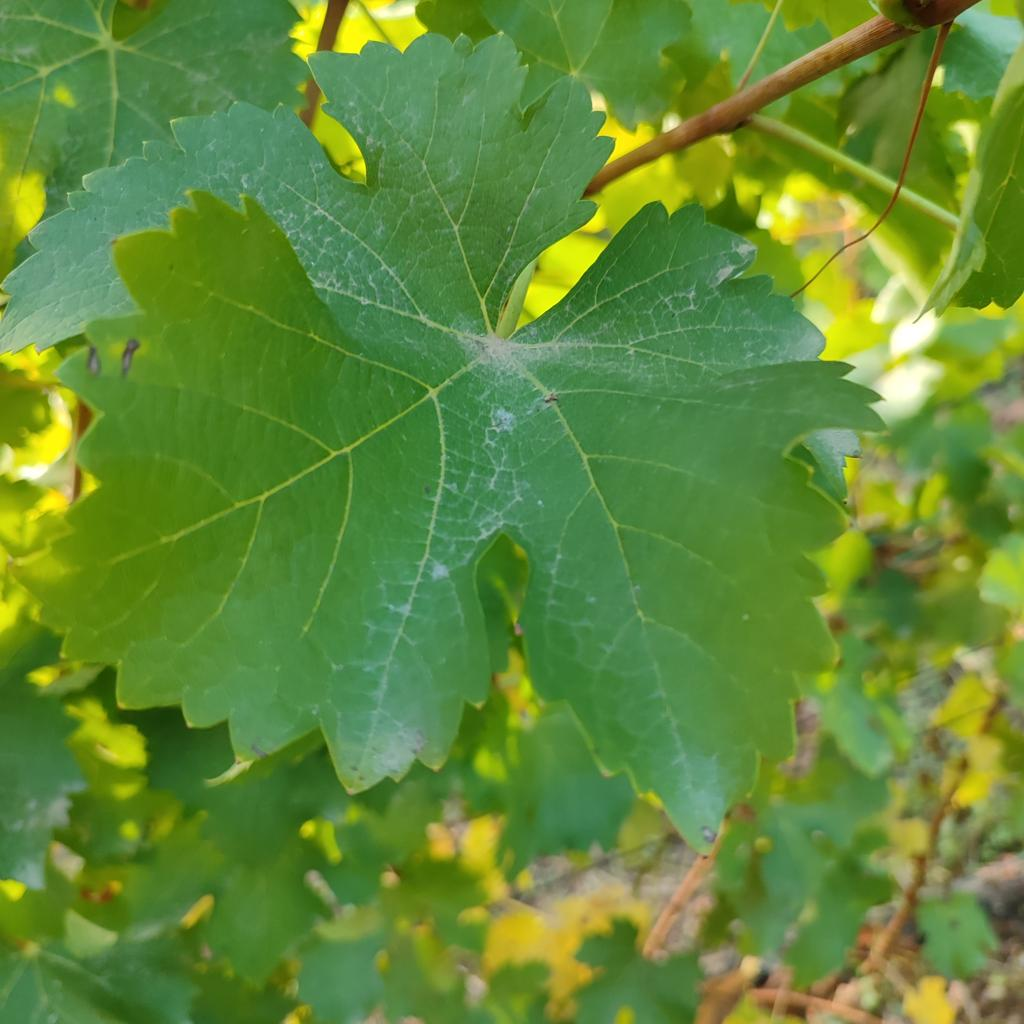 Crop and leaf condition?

grapevine, powdery mildew
